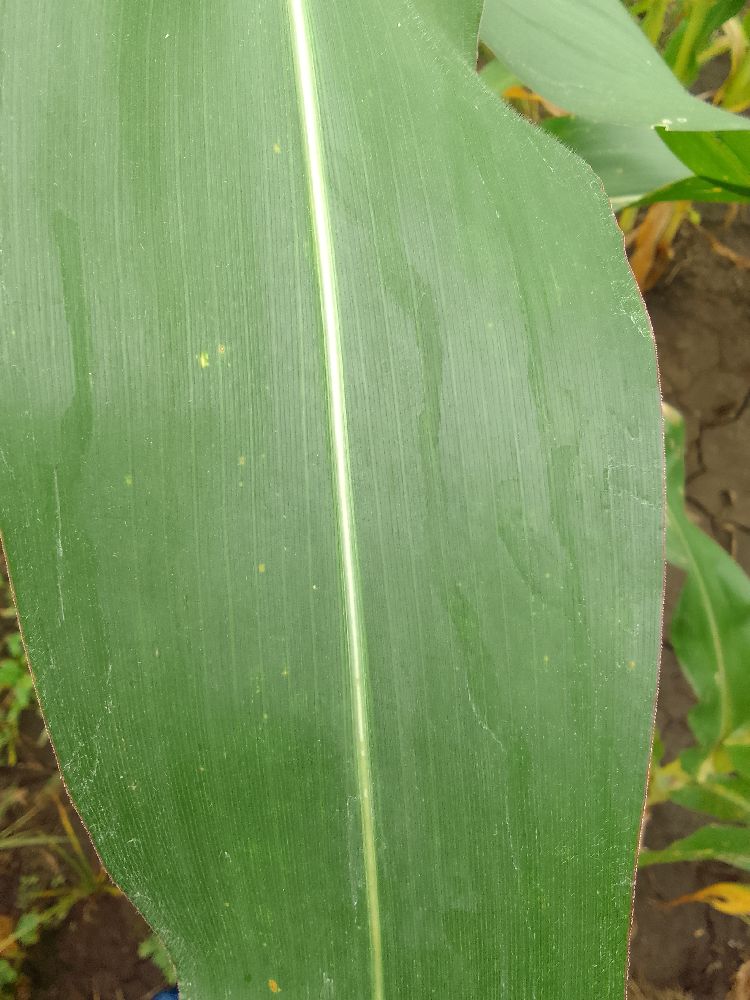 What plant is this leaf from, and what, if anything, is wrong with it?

maize, healthy
